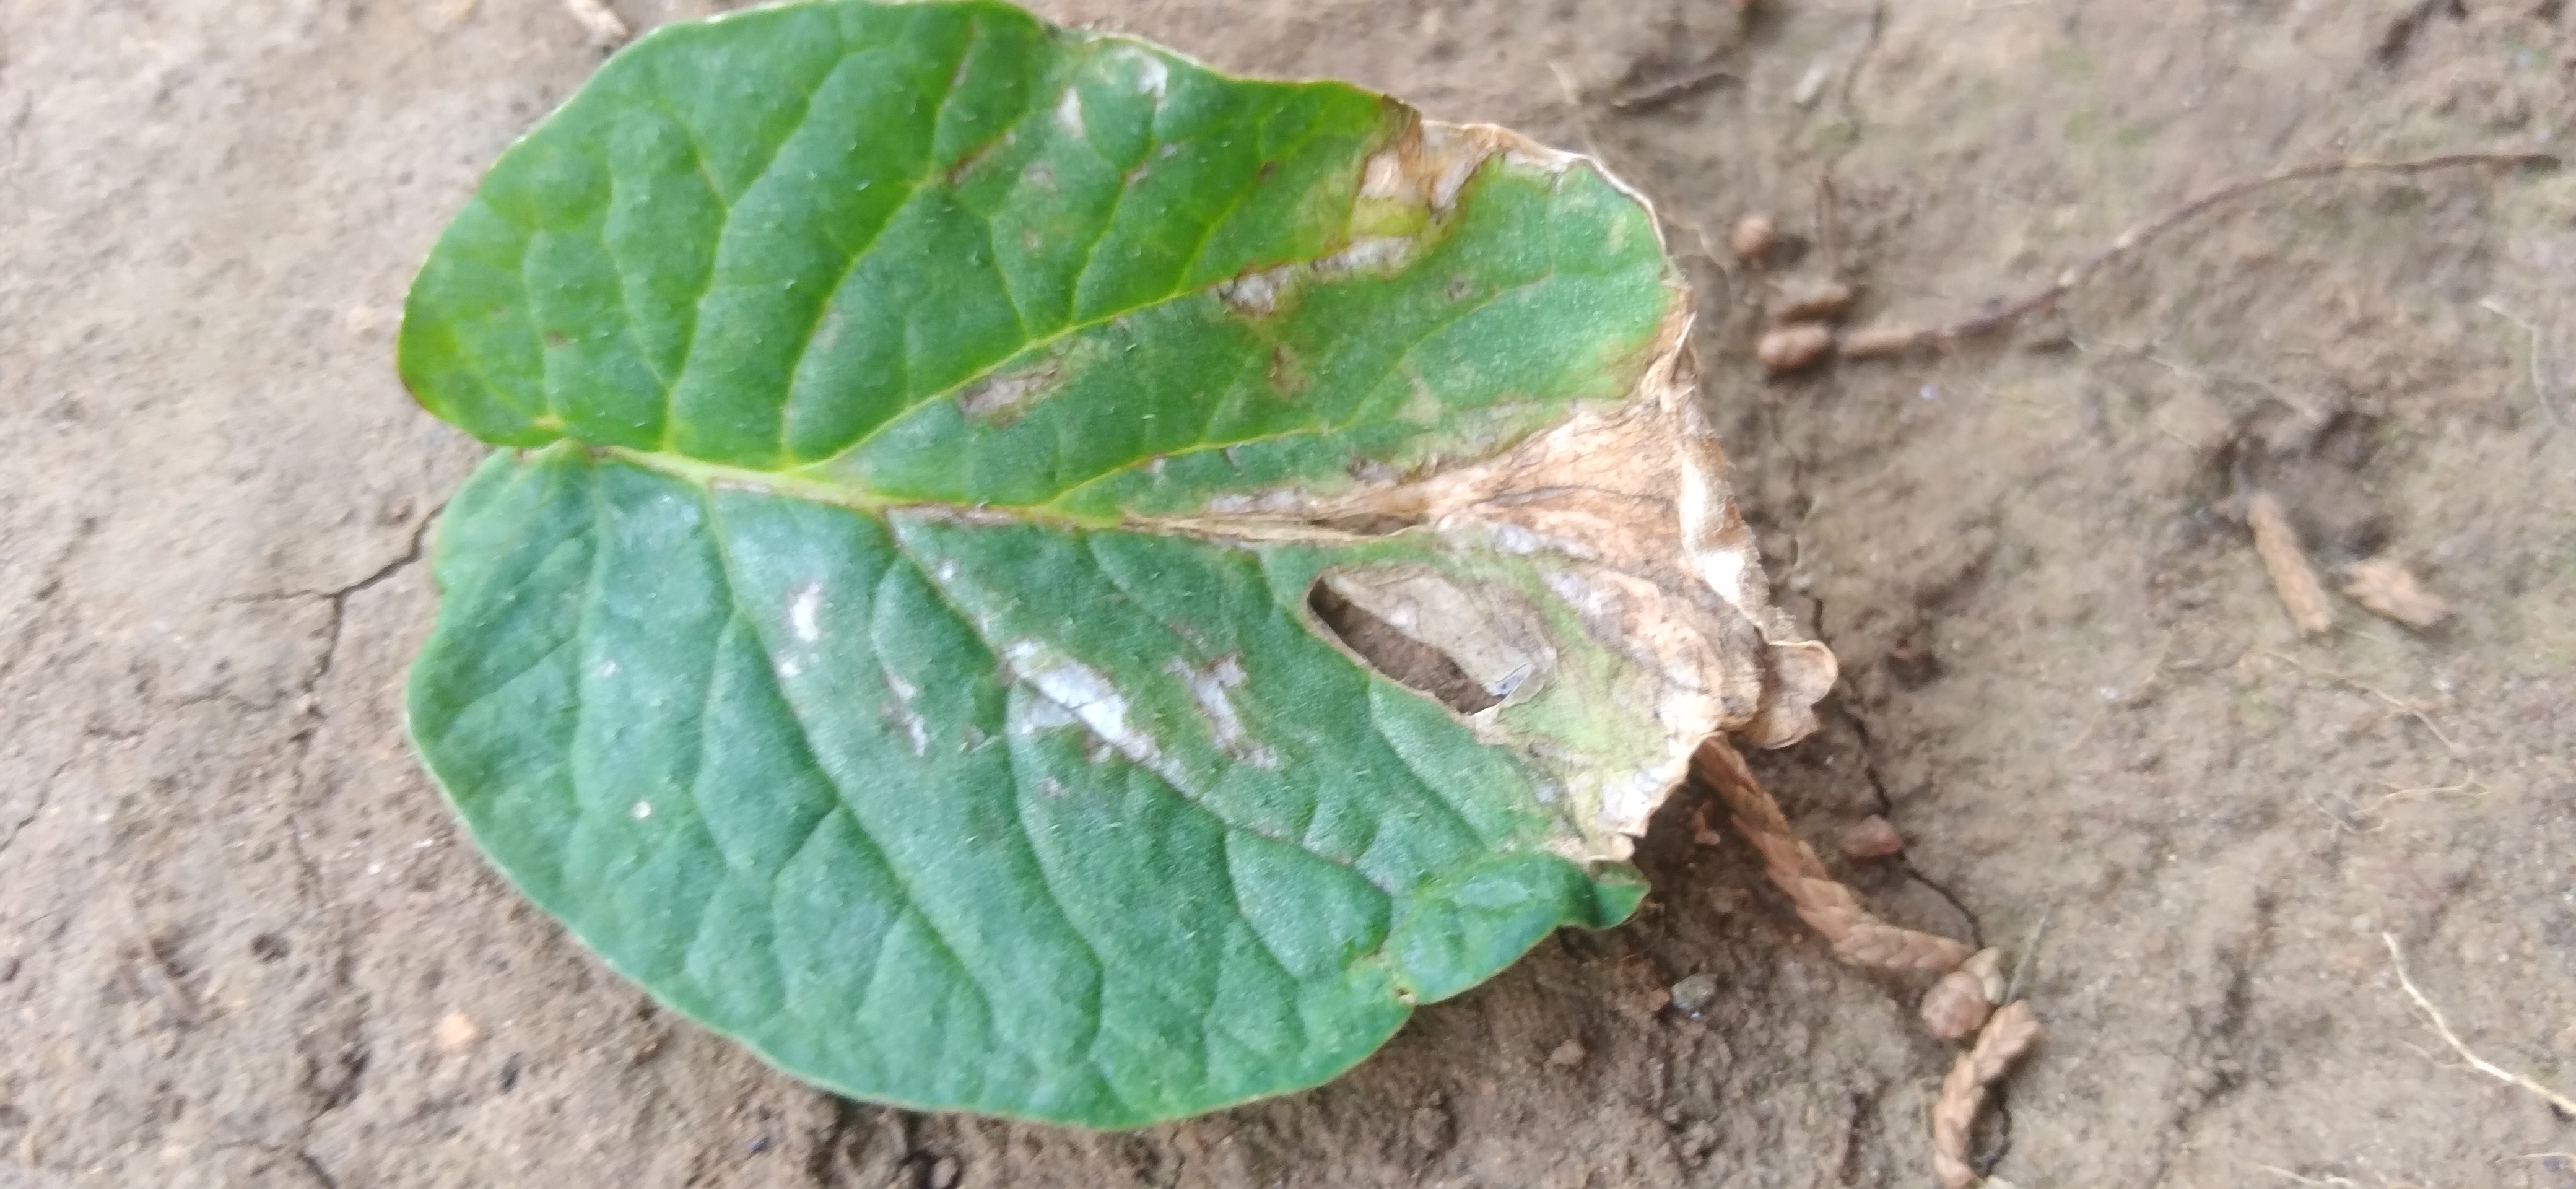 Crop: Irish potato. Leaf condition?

early blight
